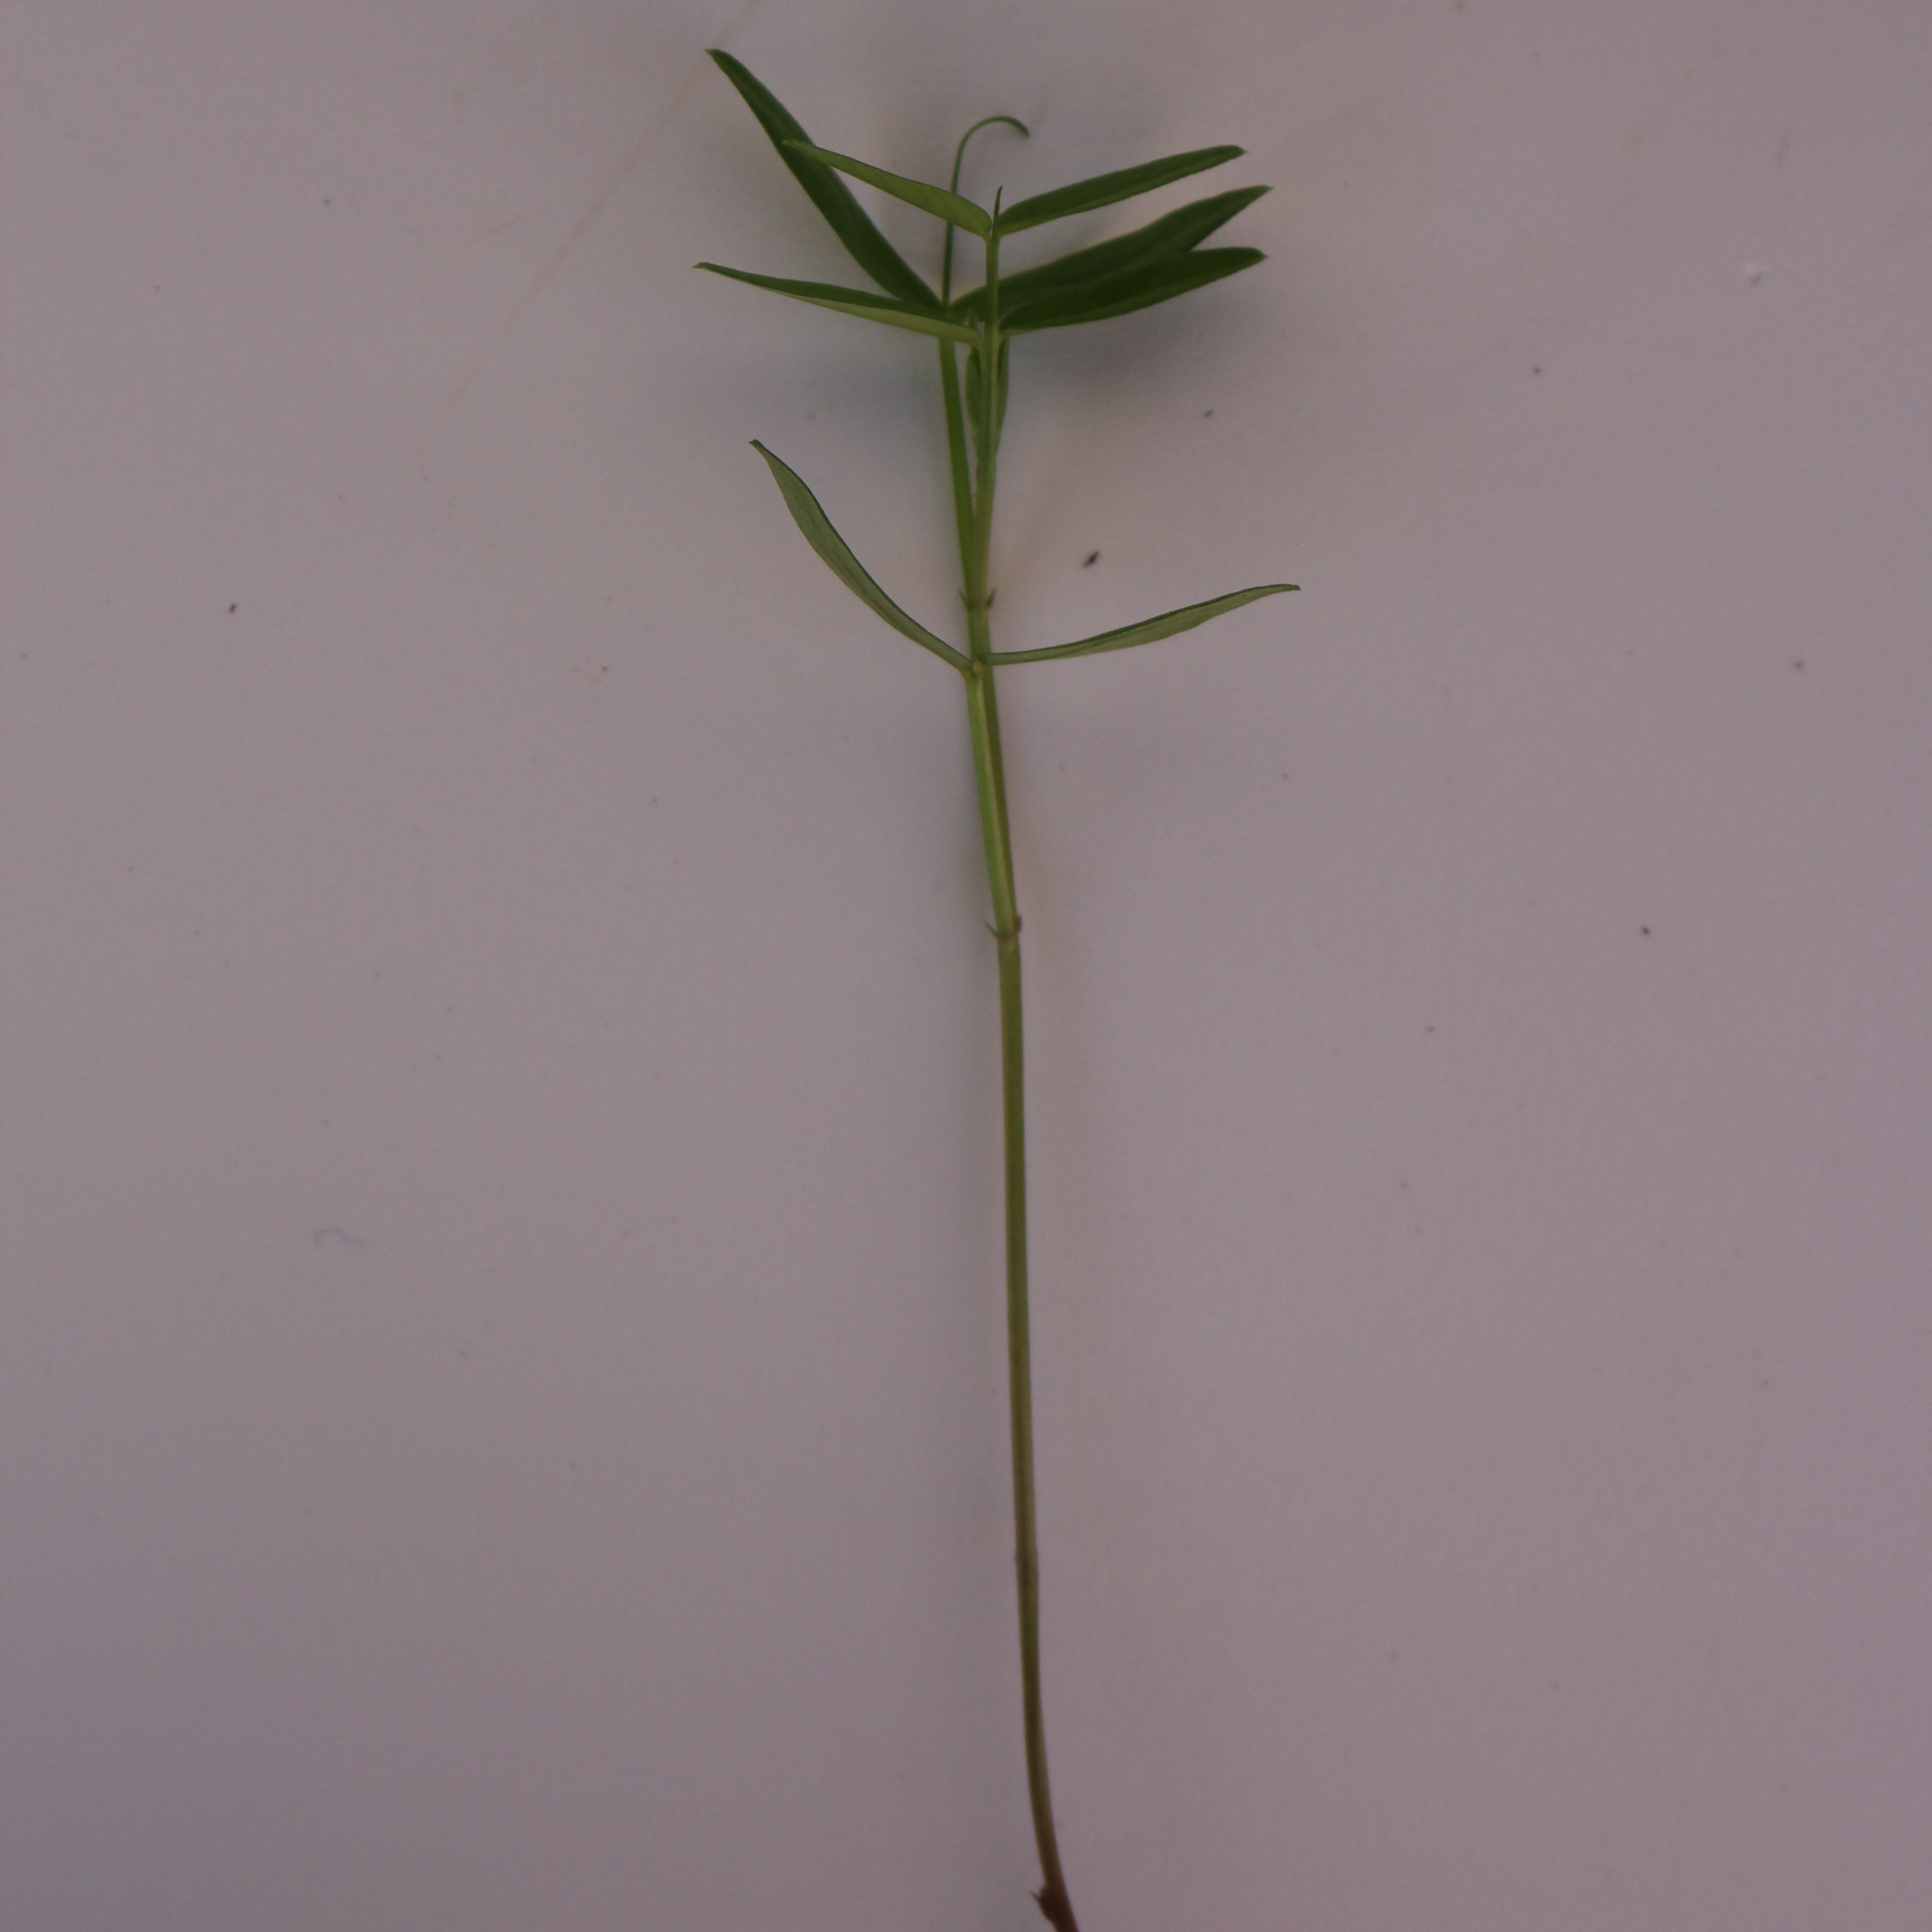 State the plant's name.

Vicia sativa
